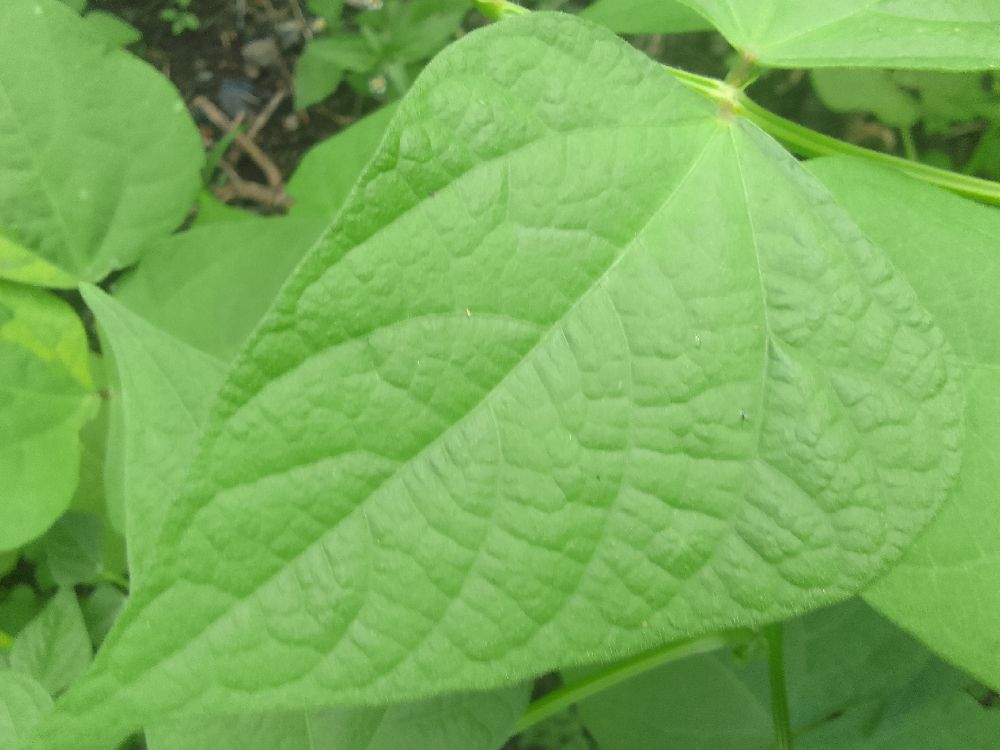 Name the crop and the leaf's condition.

common bean, healthy
